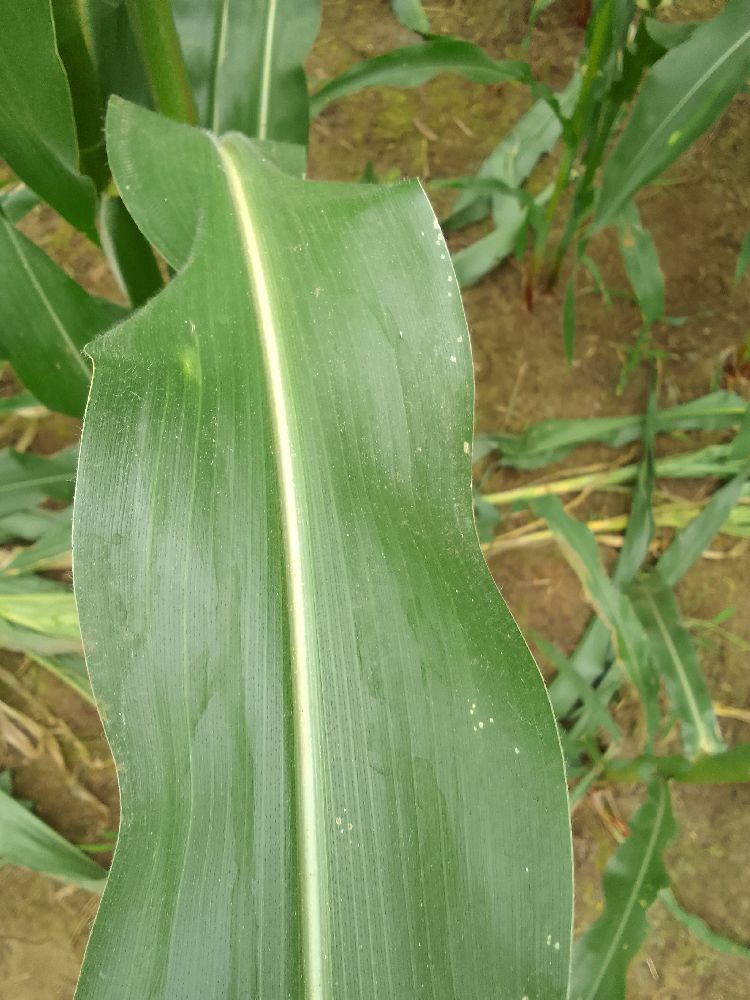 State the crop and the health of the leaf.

maize, healthy
